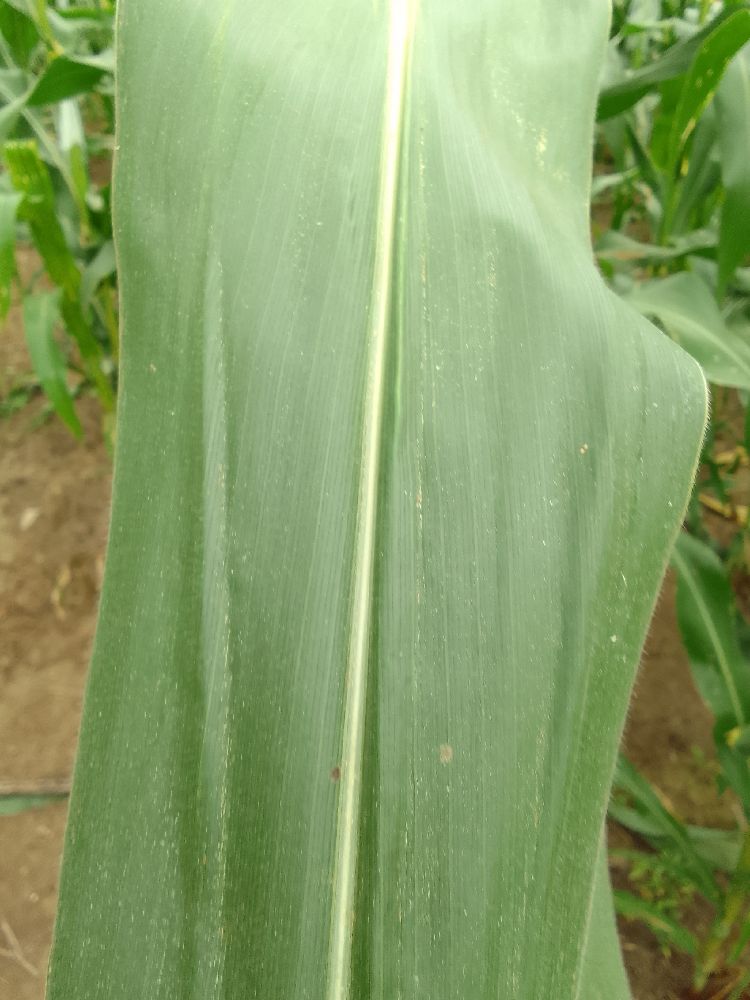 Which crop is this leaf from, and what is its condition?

maize, healthy
